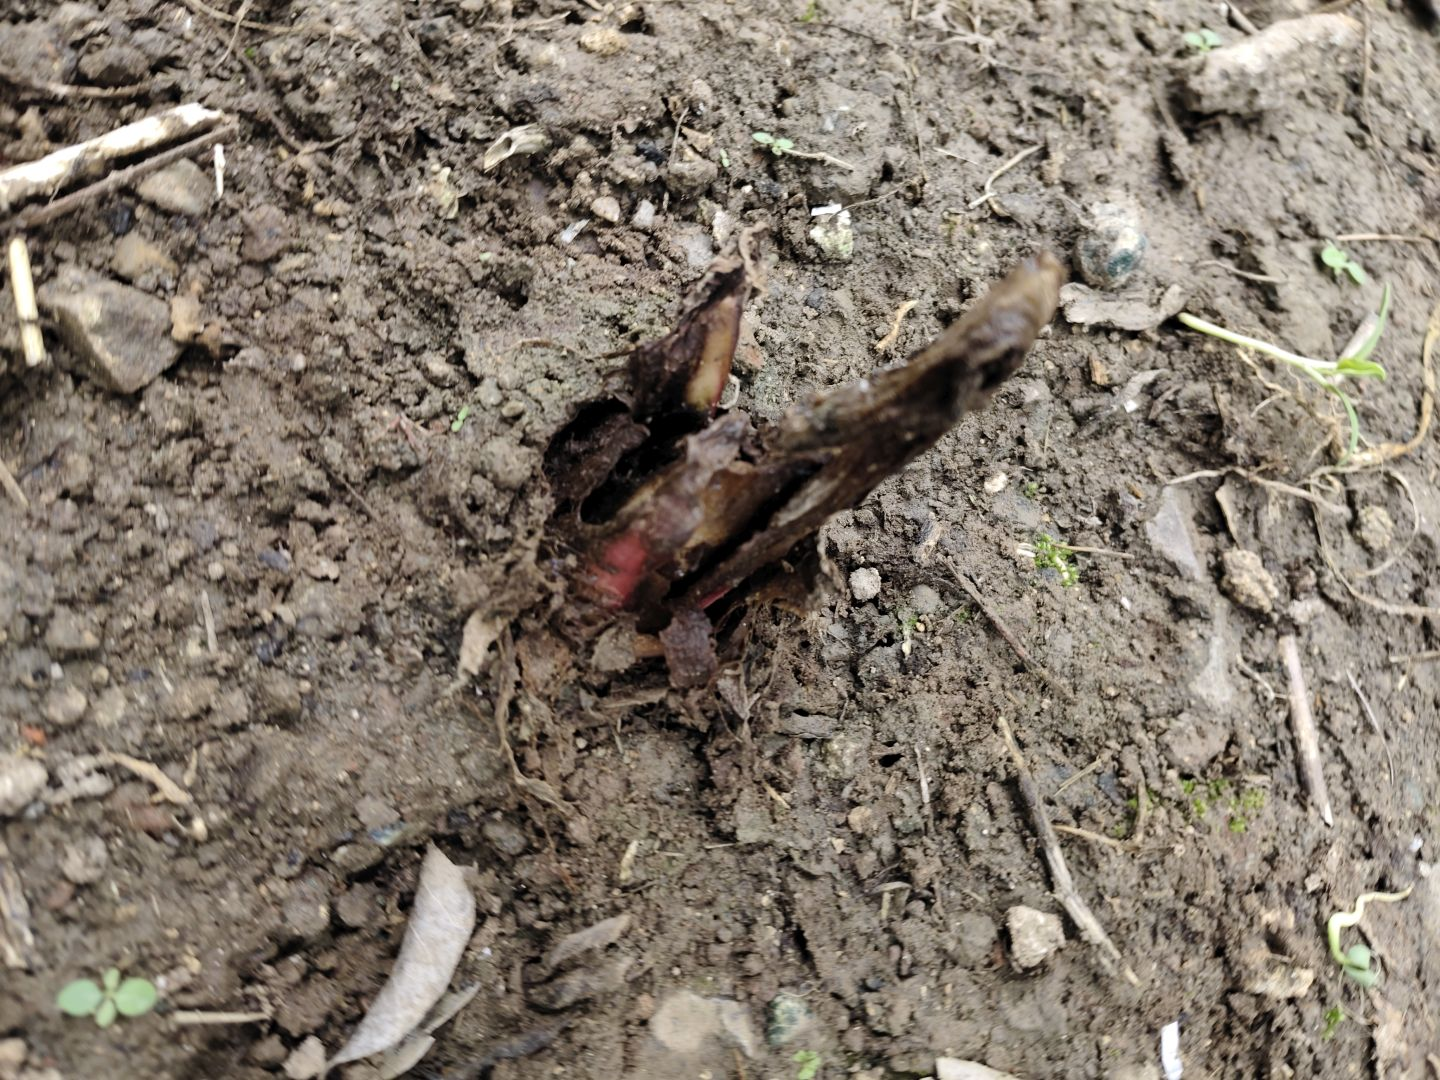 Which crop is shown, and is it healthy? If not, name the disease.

taro, root rot
